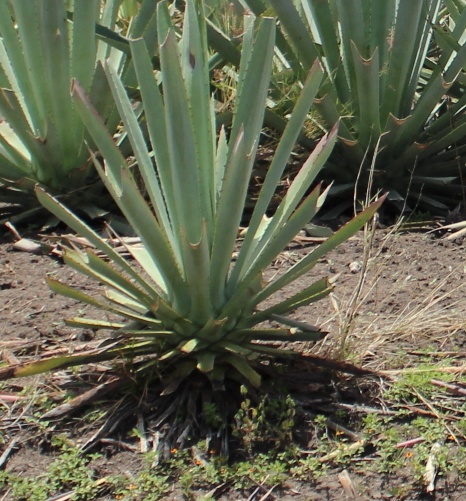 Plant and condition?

agave, healthy
